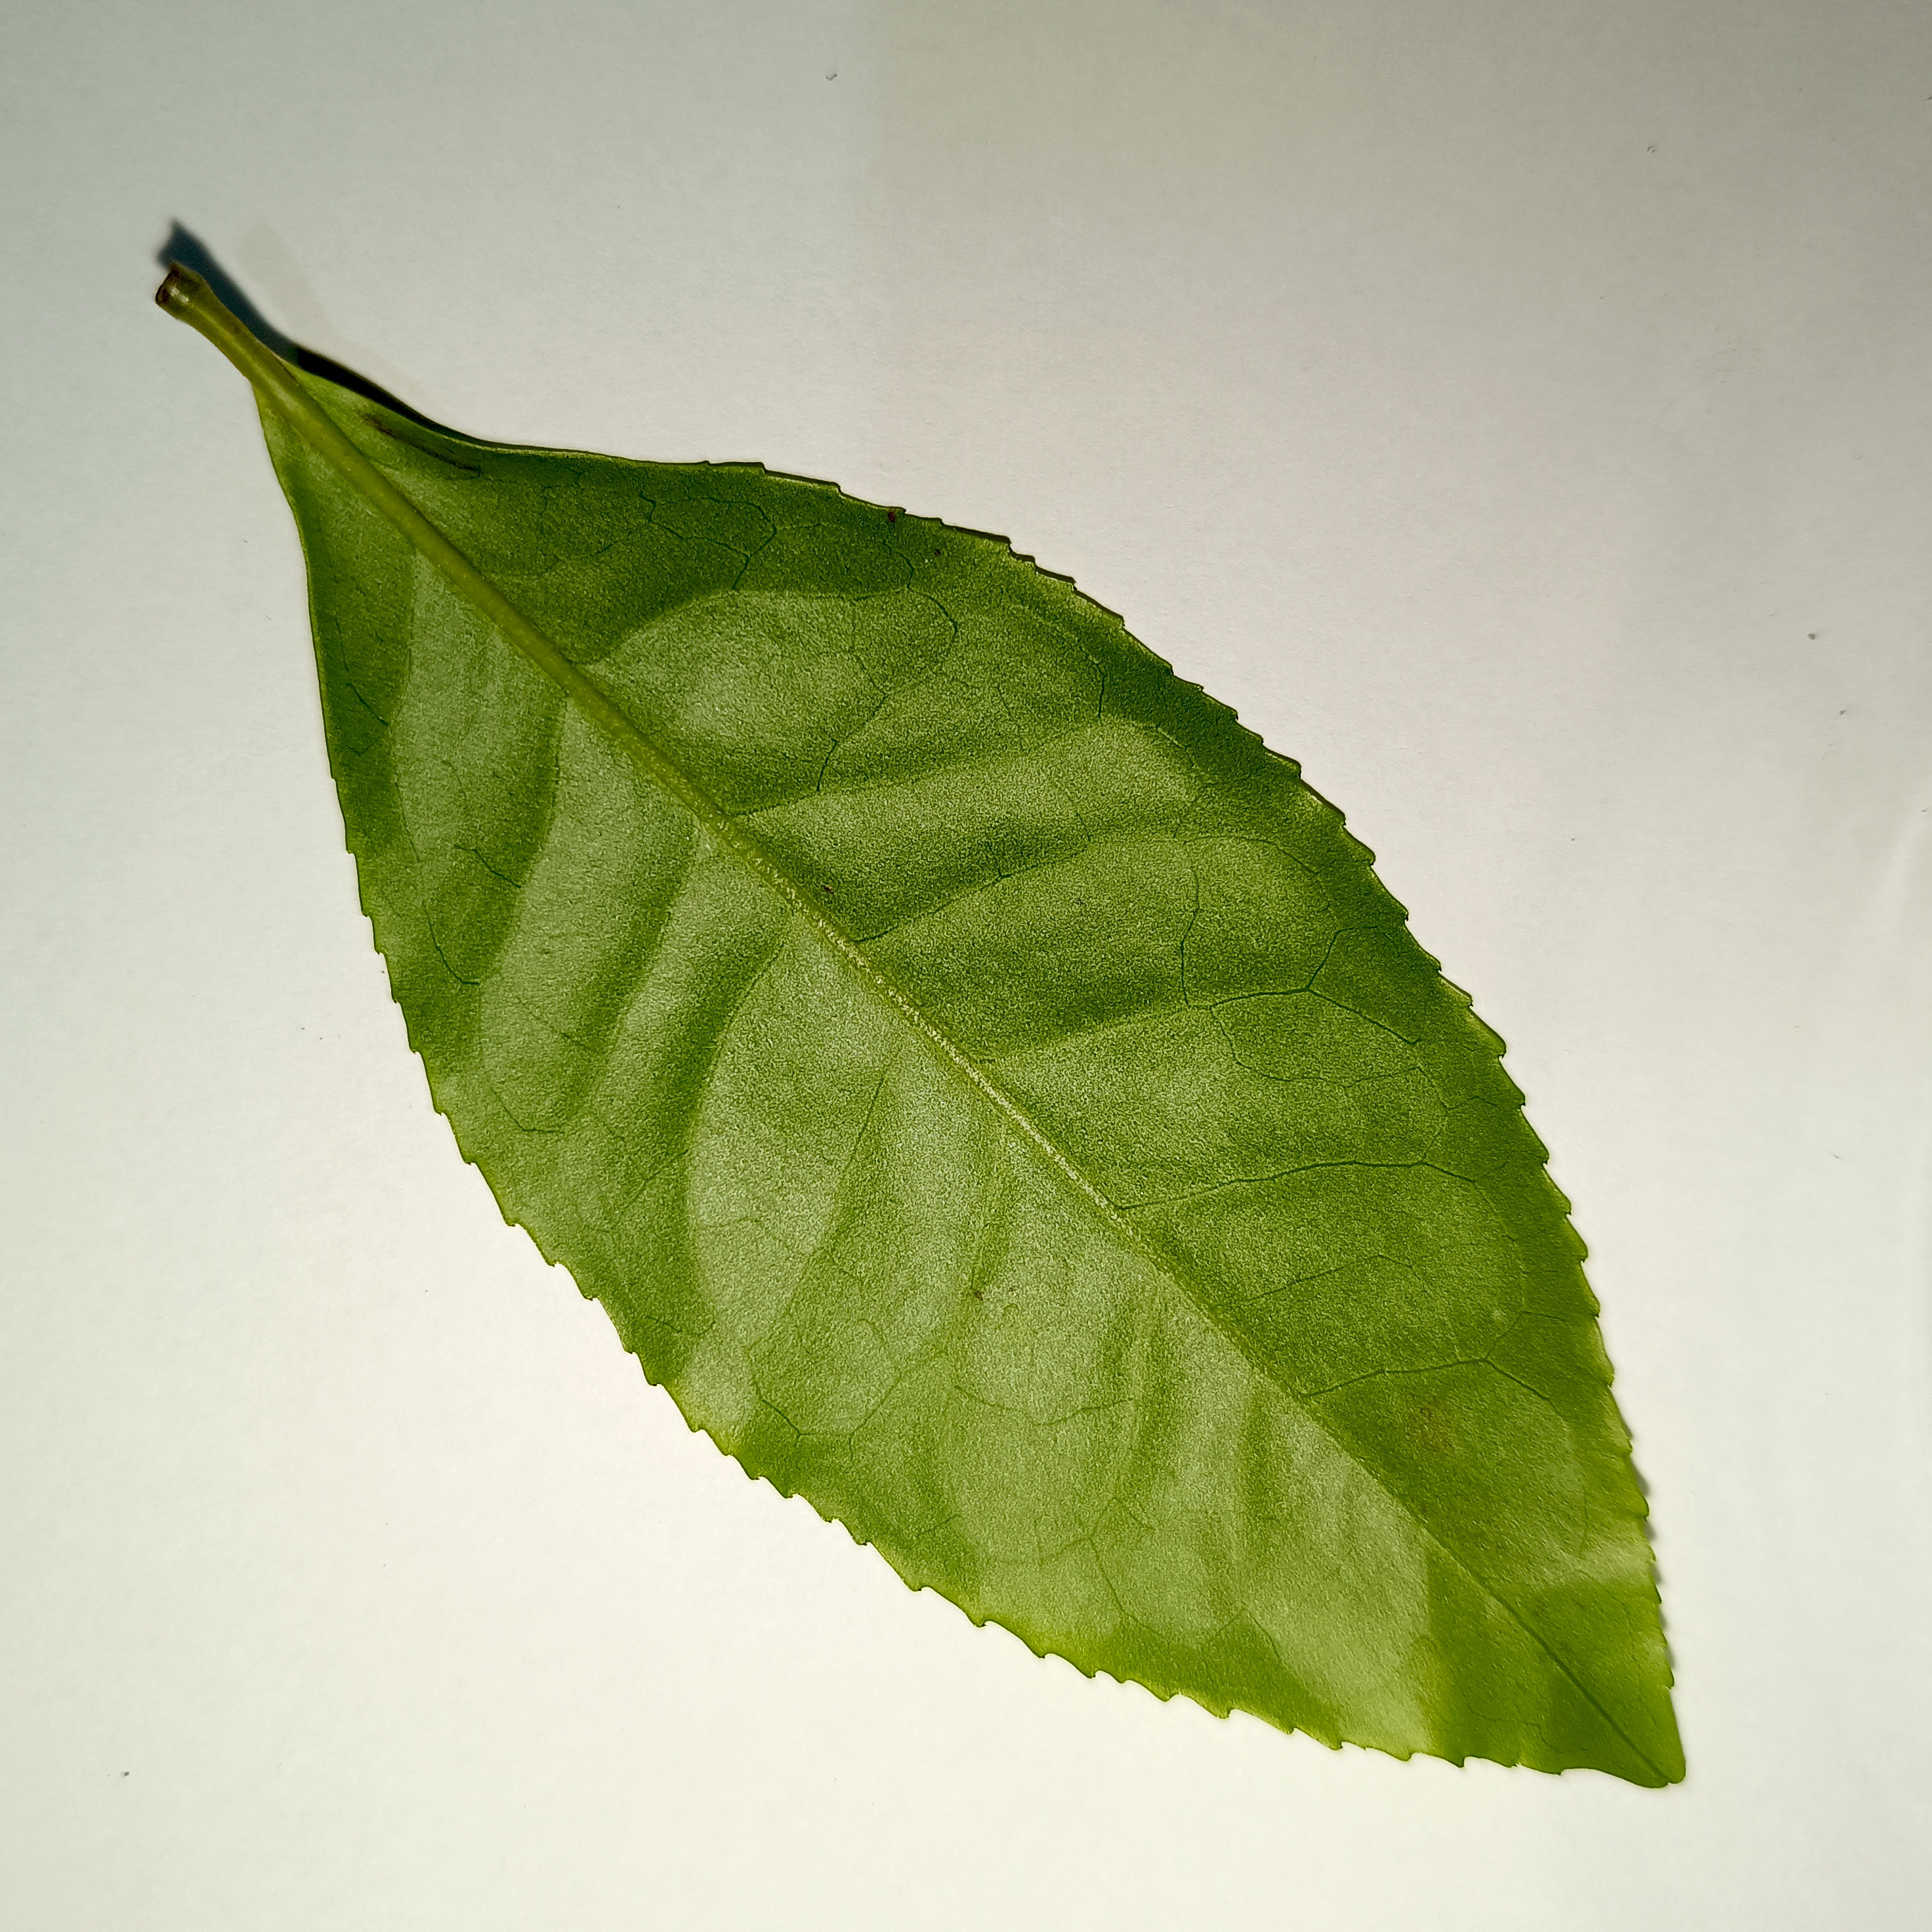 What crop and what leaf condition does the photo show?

tea, healthy
